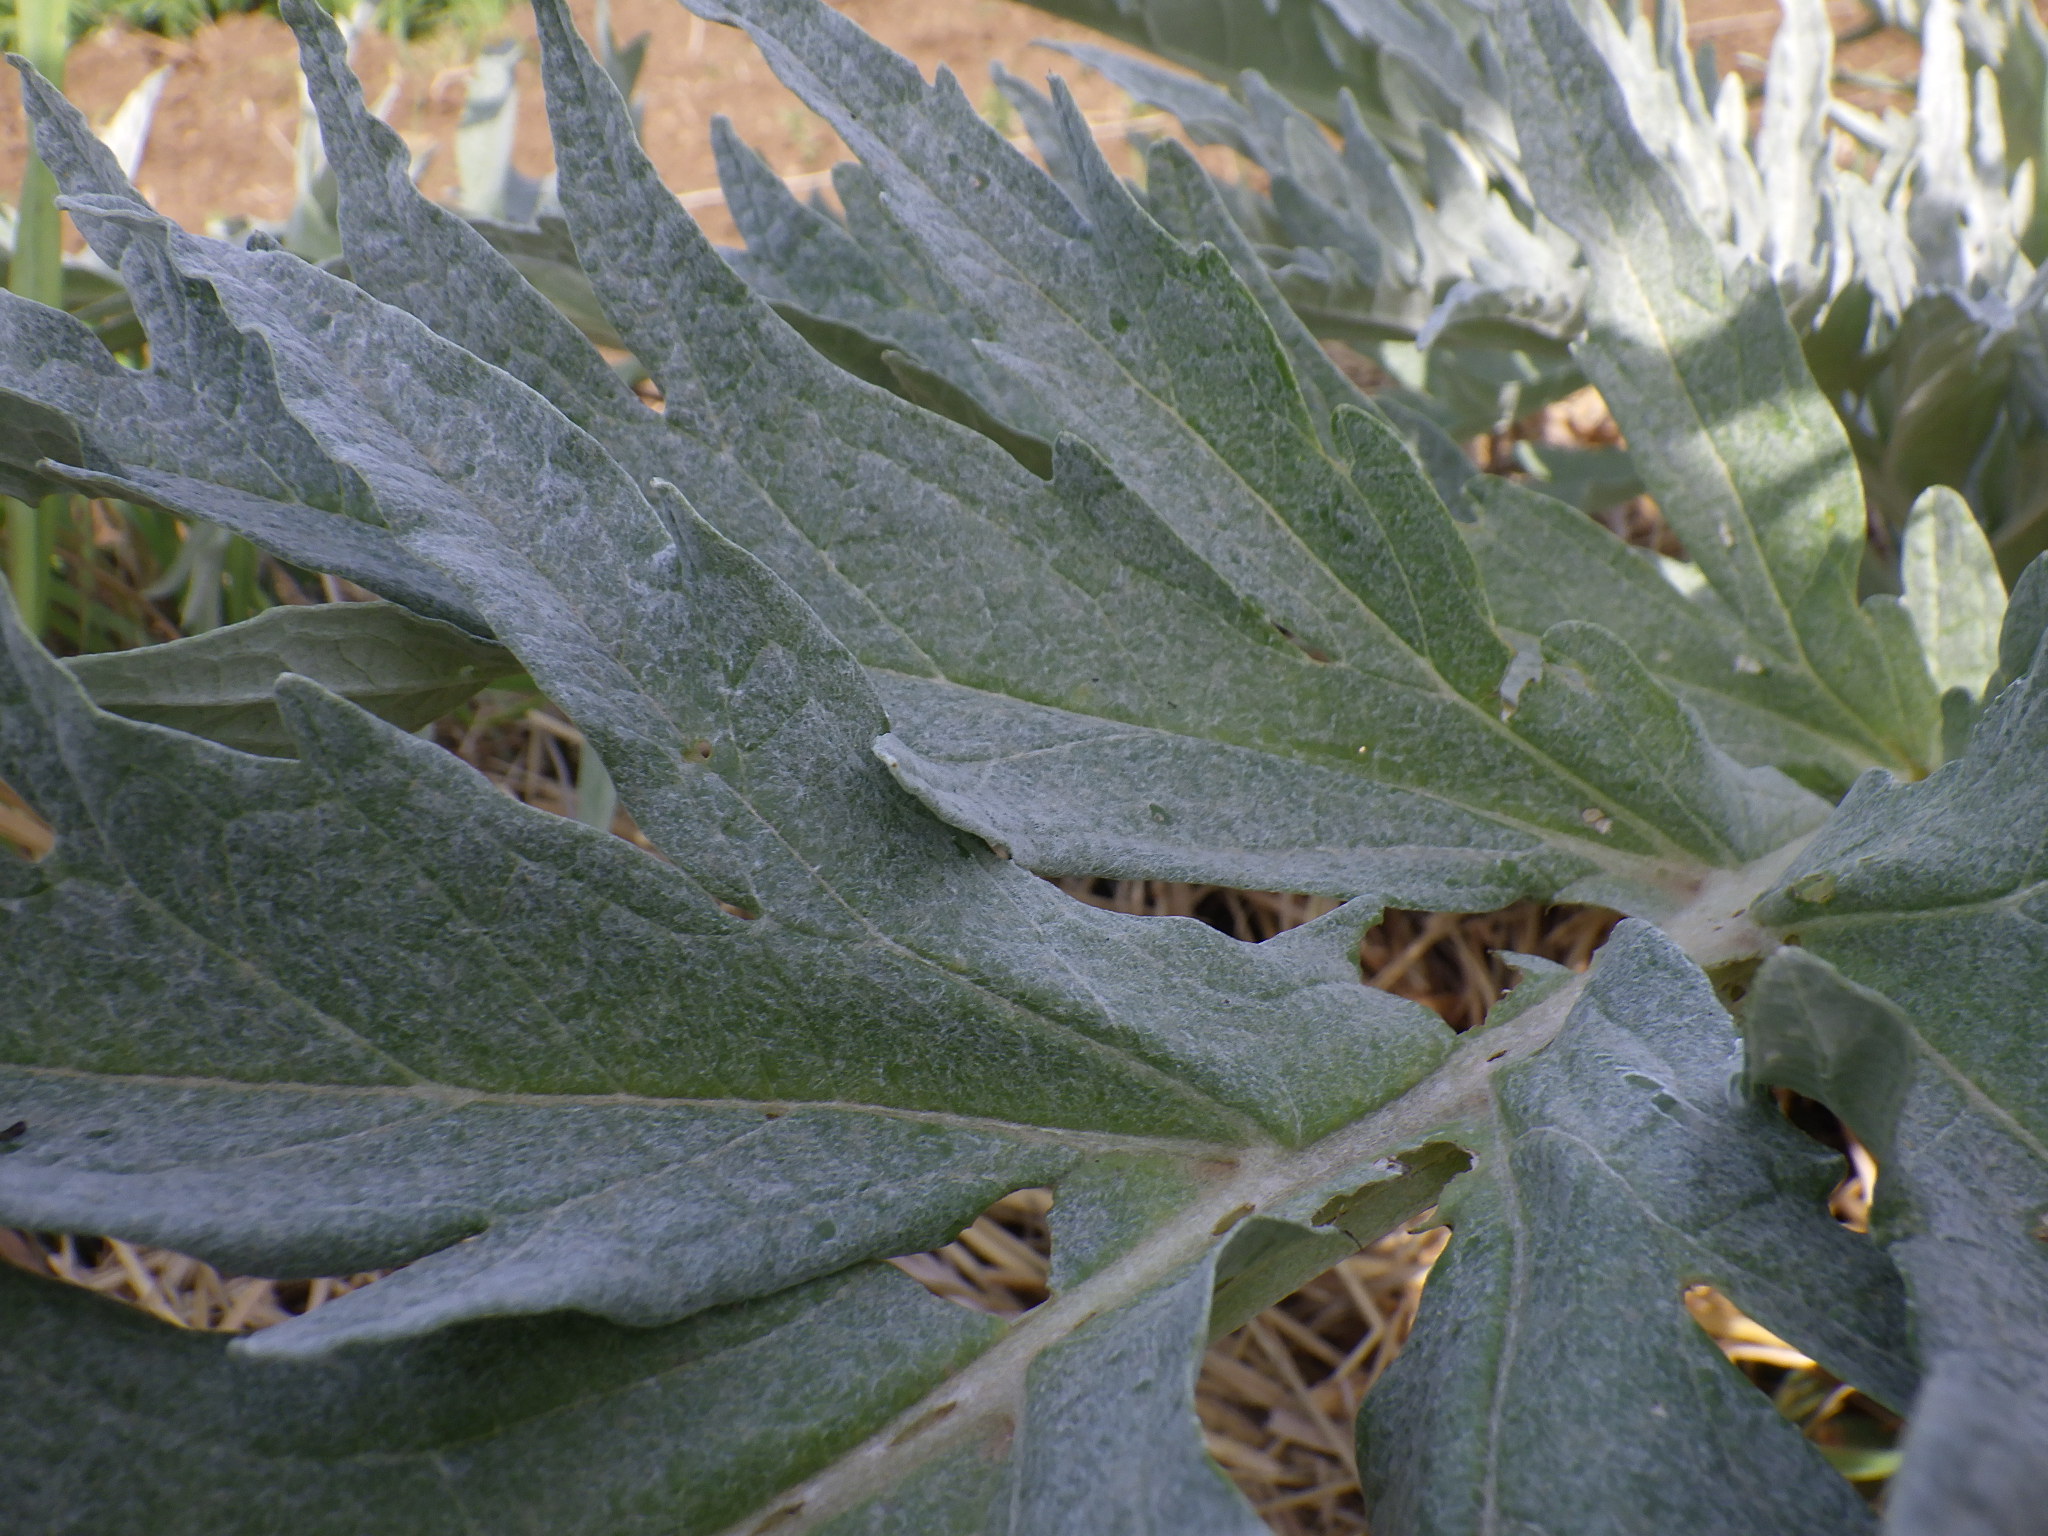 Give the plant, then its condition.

artichoke, phytophagous
